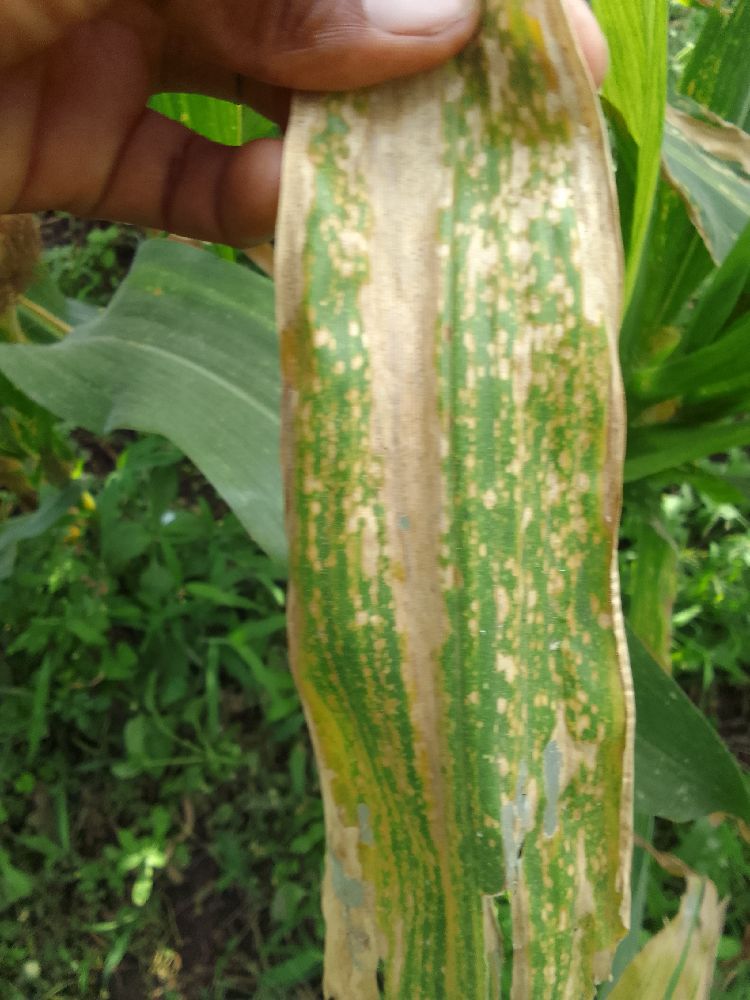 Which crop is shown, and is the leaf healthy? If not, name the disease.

maize, maize lethal necrosis
